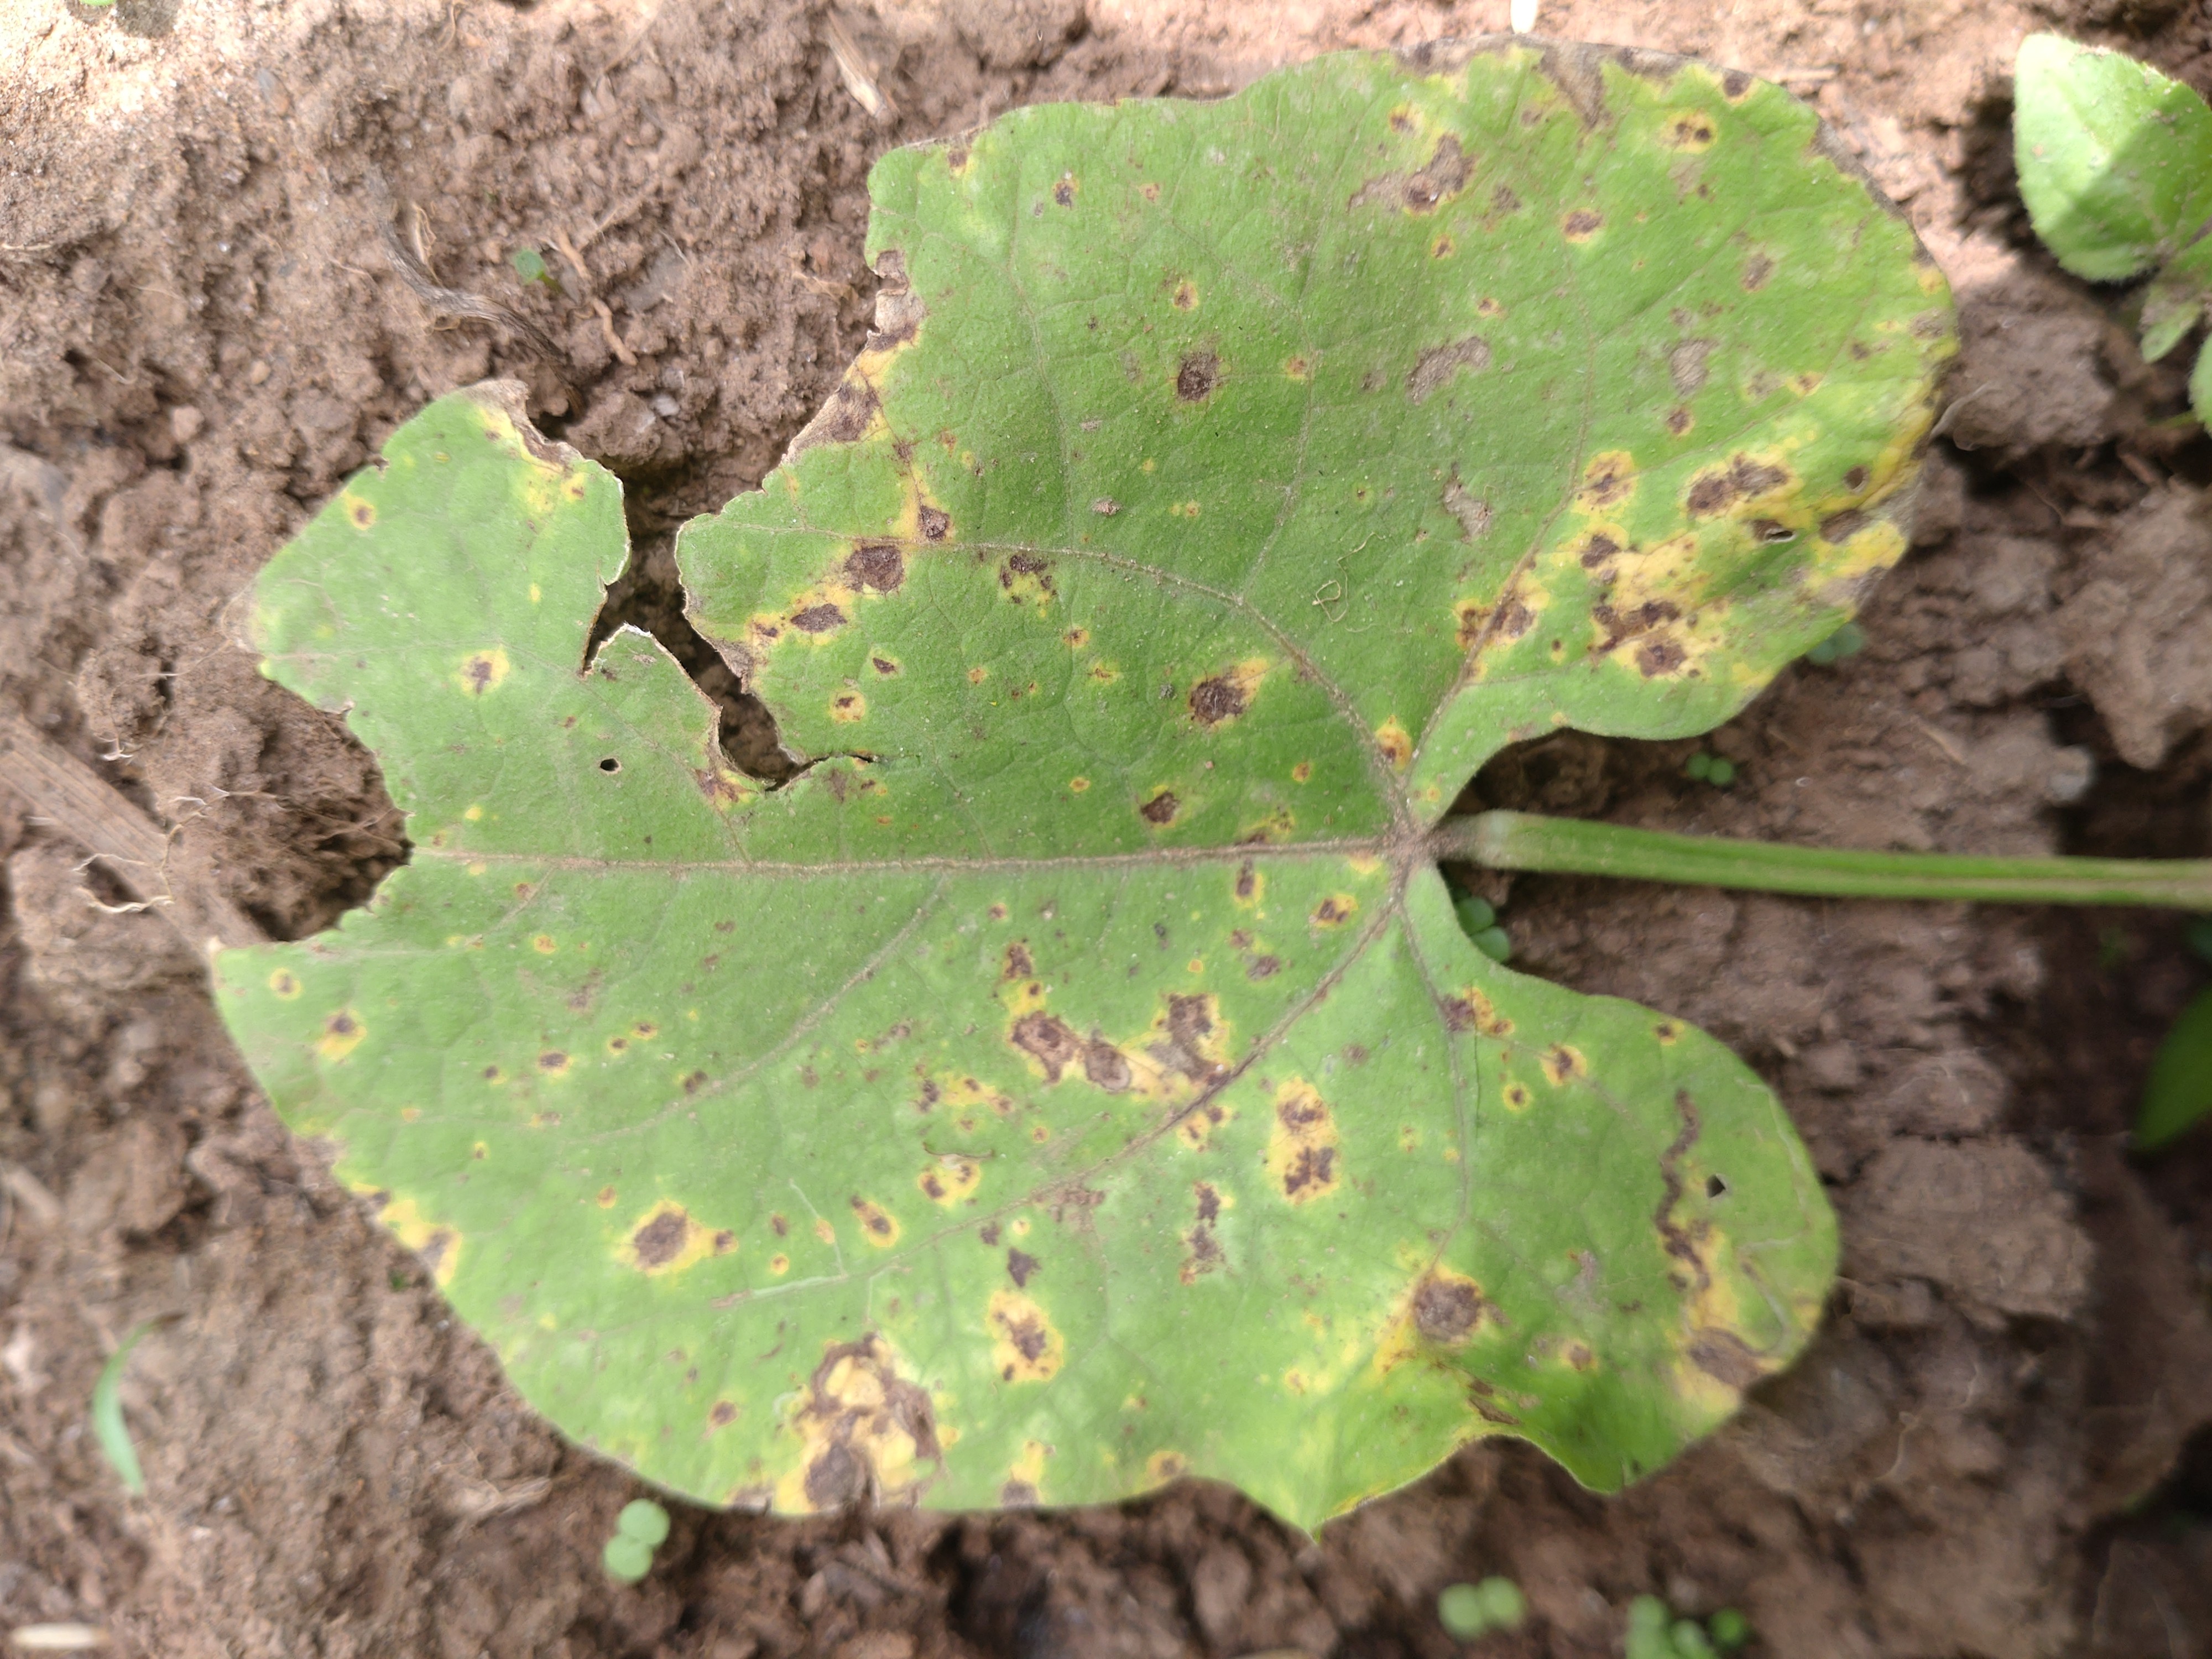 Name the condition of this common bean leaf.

rust
